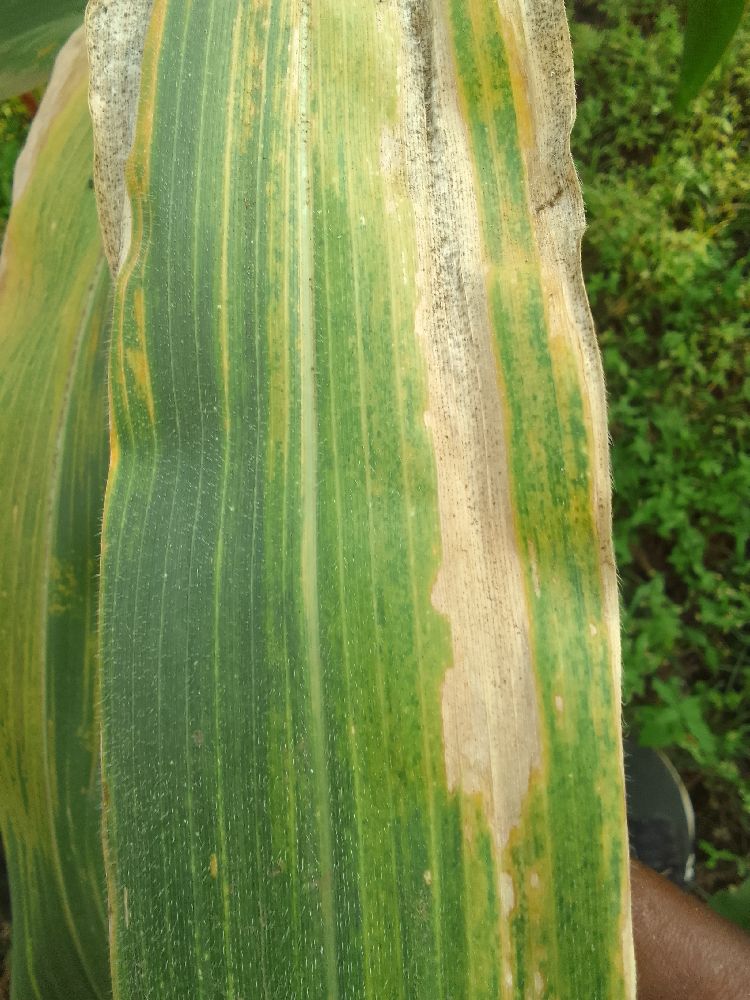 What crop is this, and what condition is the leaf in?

maize, maize lethal necrosis
